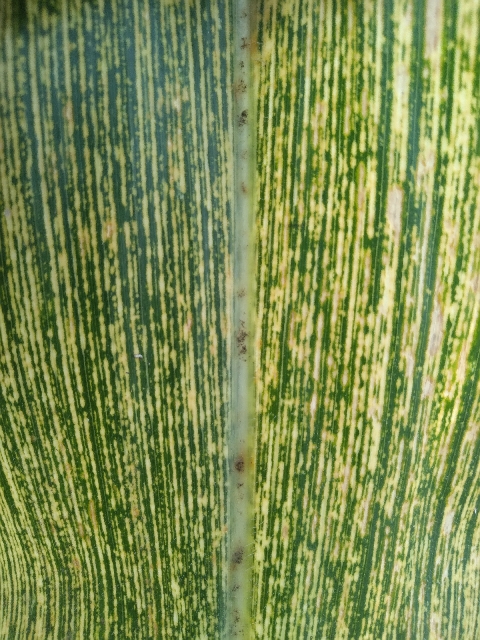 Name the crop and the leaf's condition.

maize, maize streak virus
